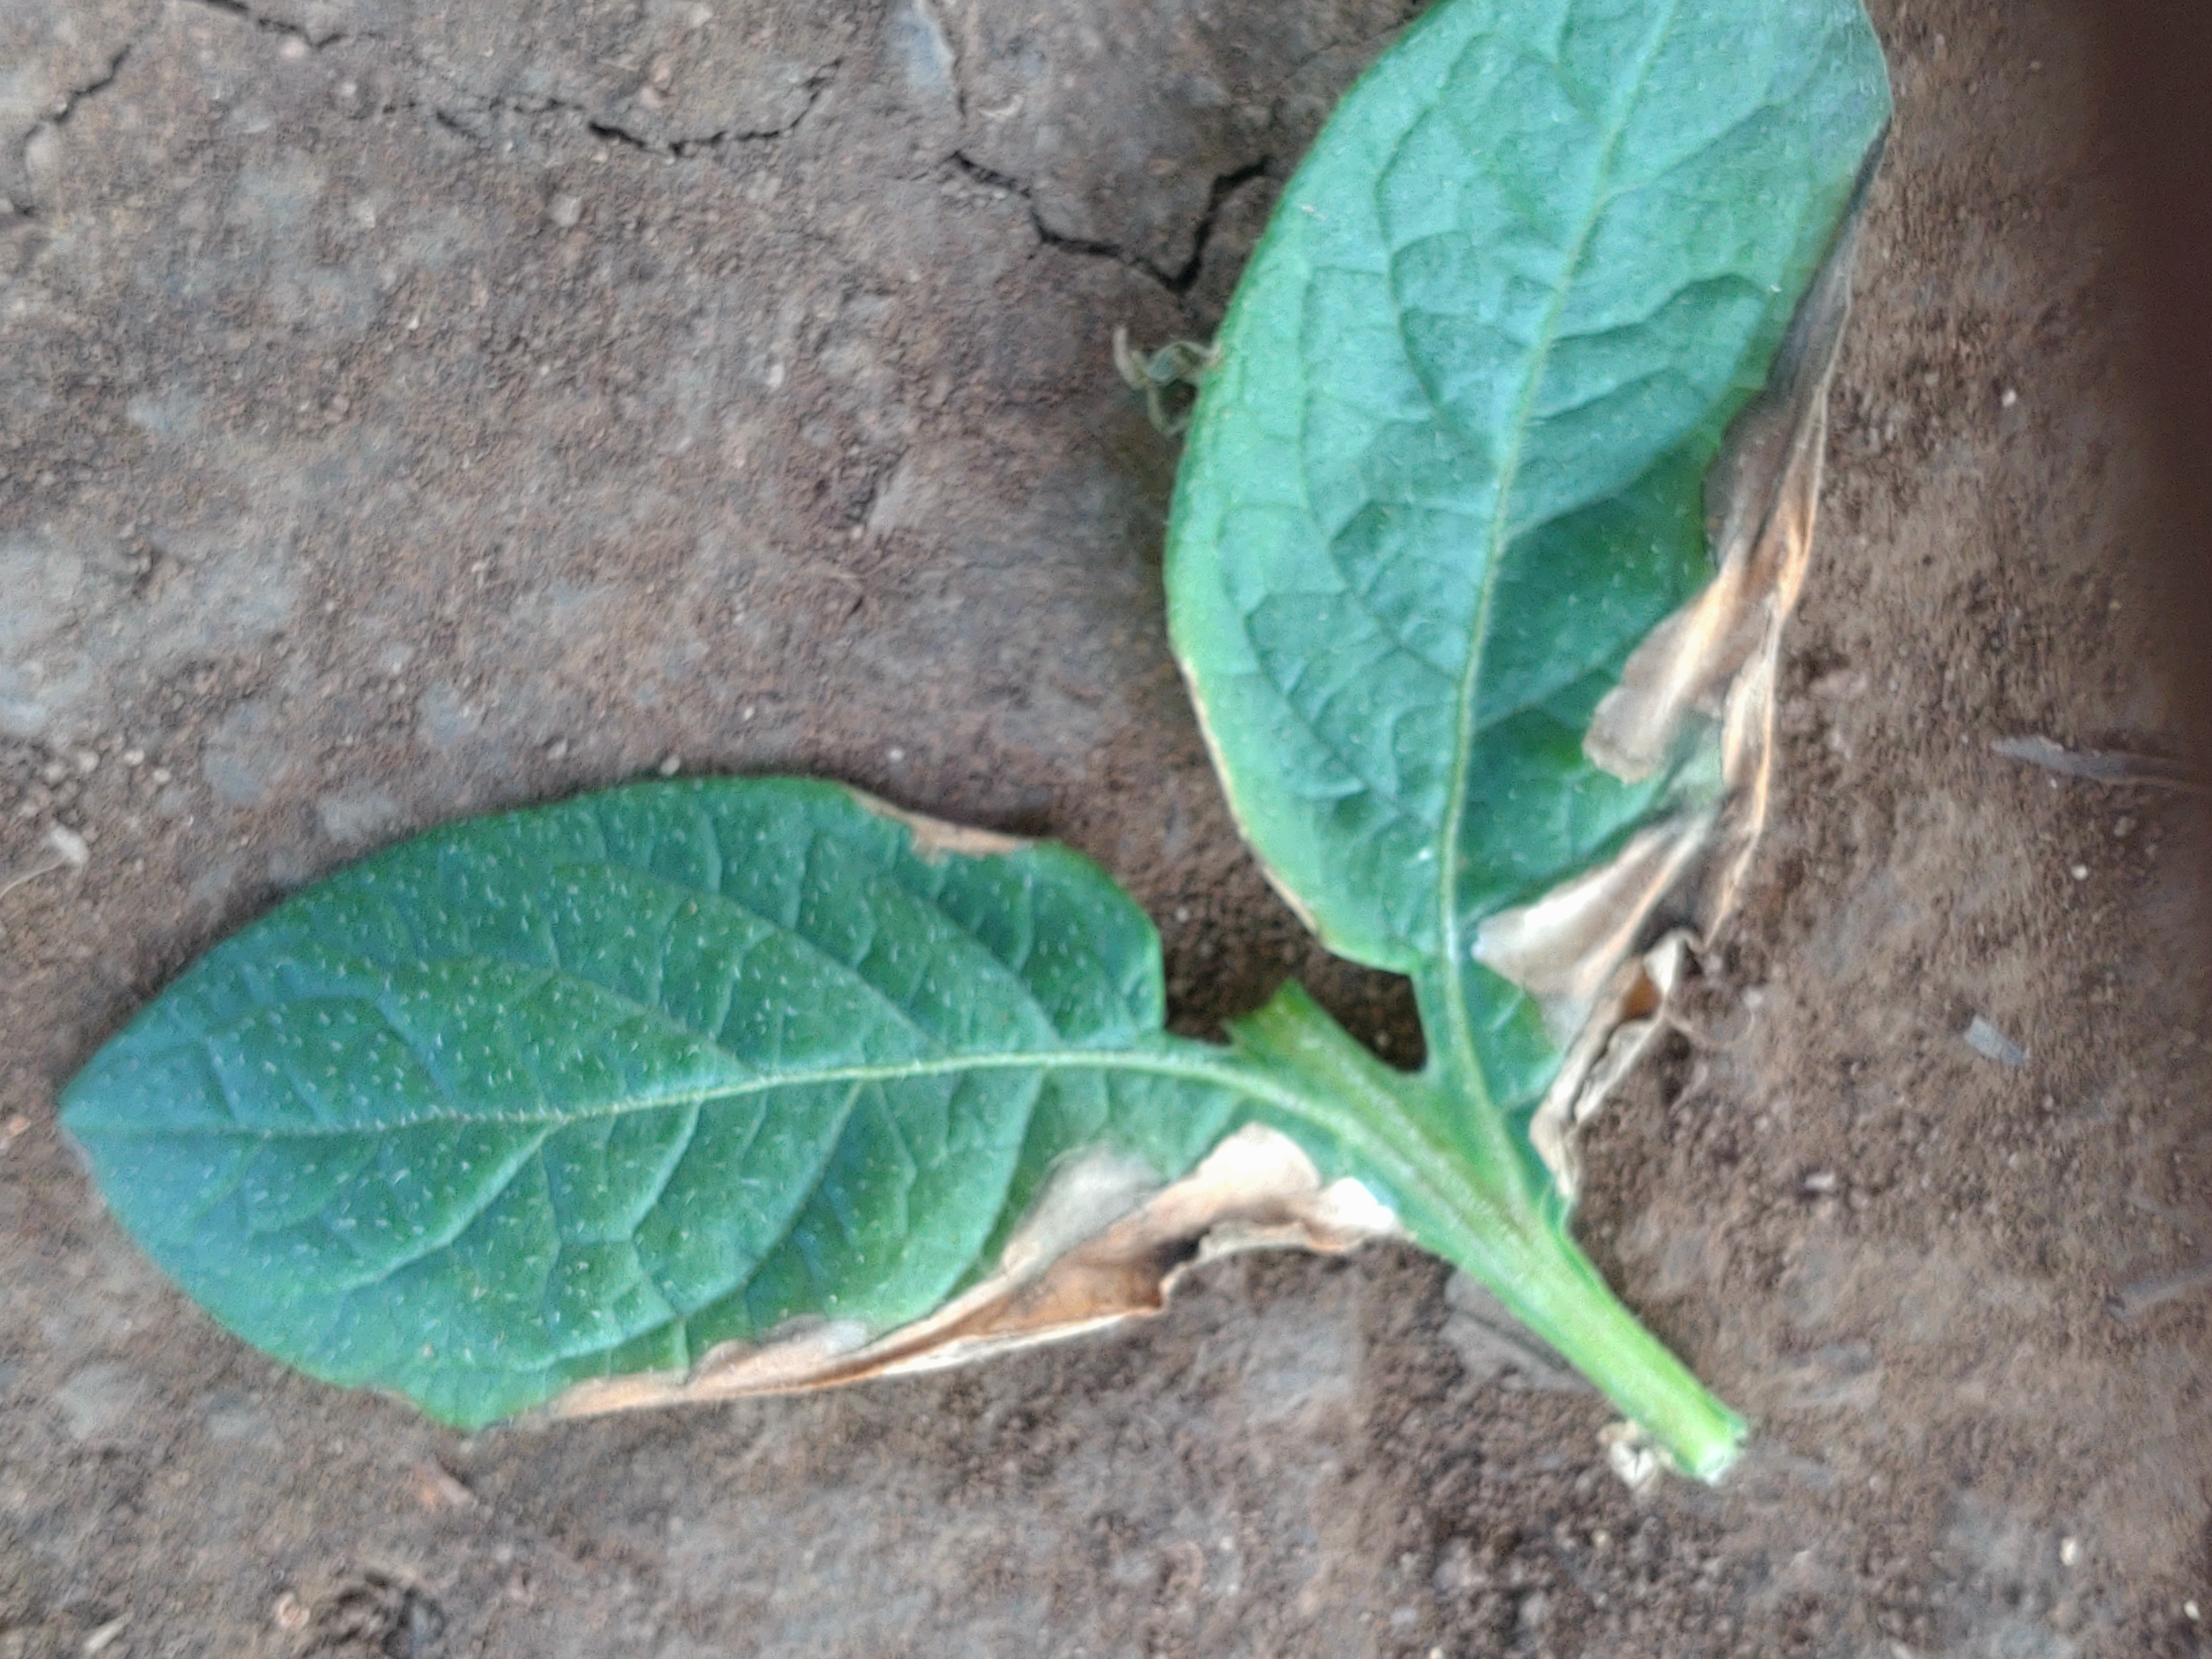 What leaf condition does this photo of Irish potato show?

early blight
